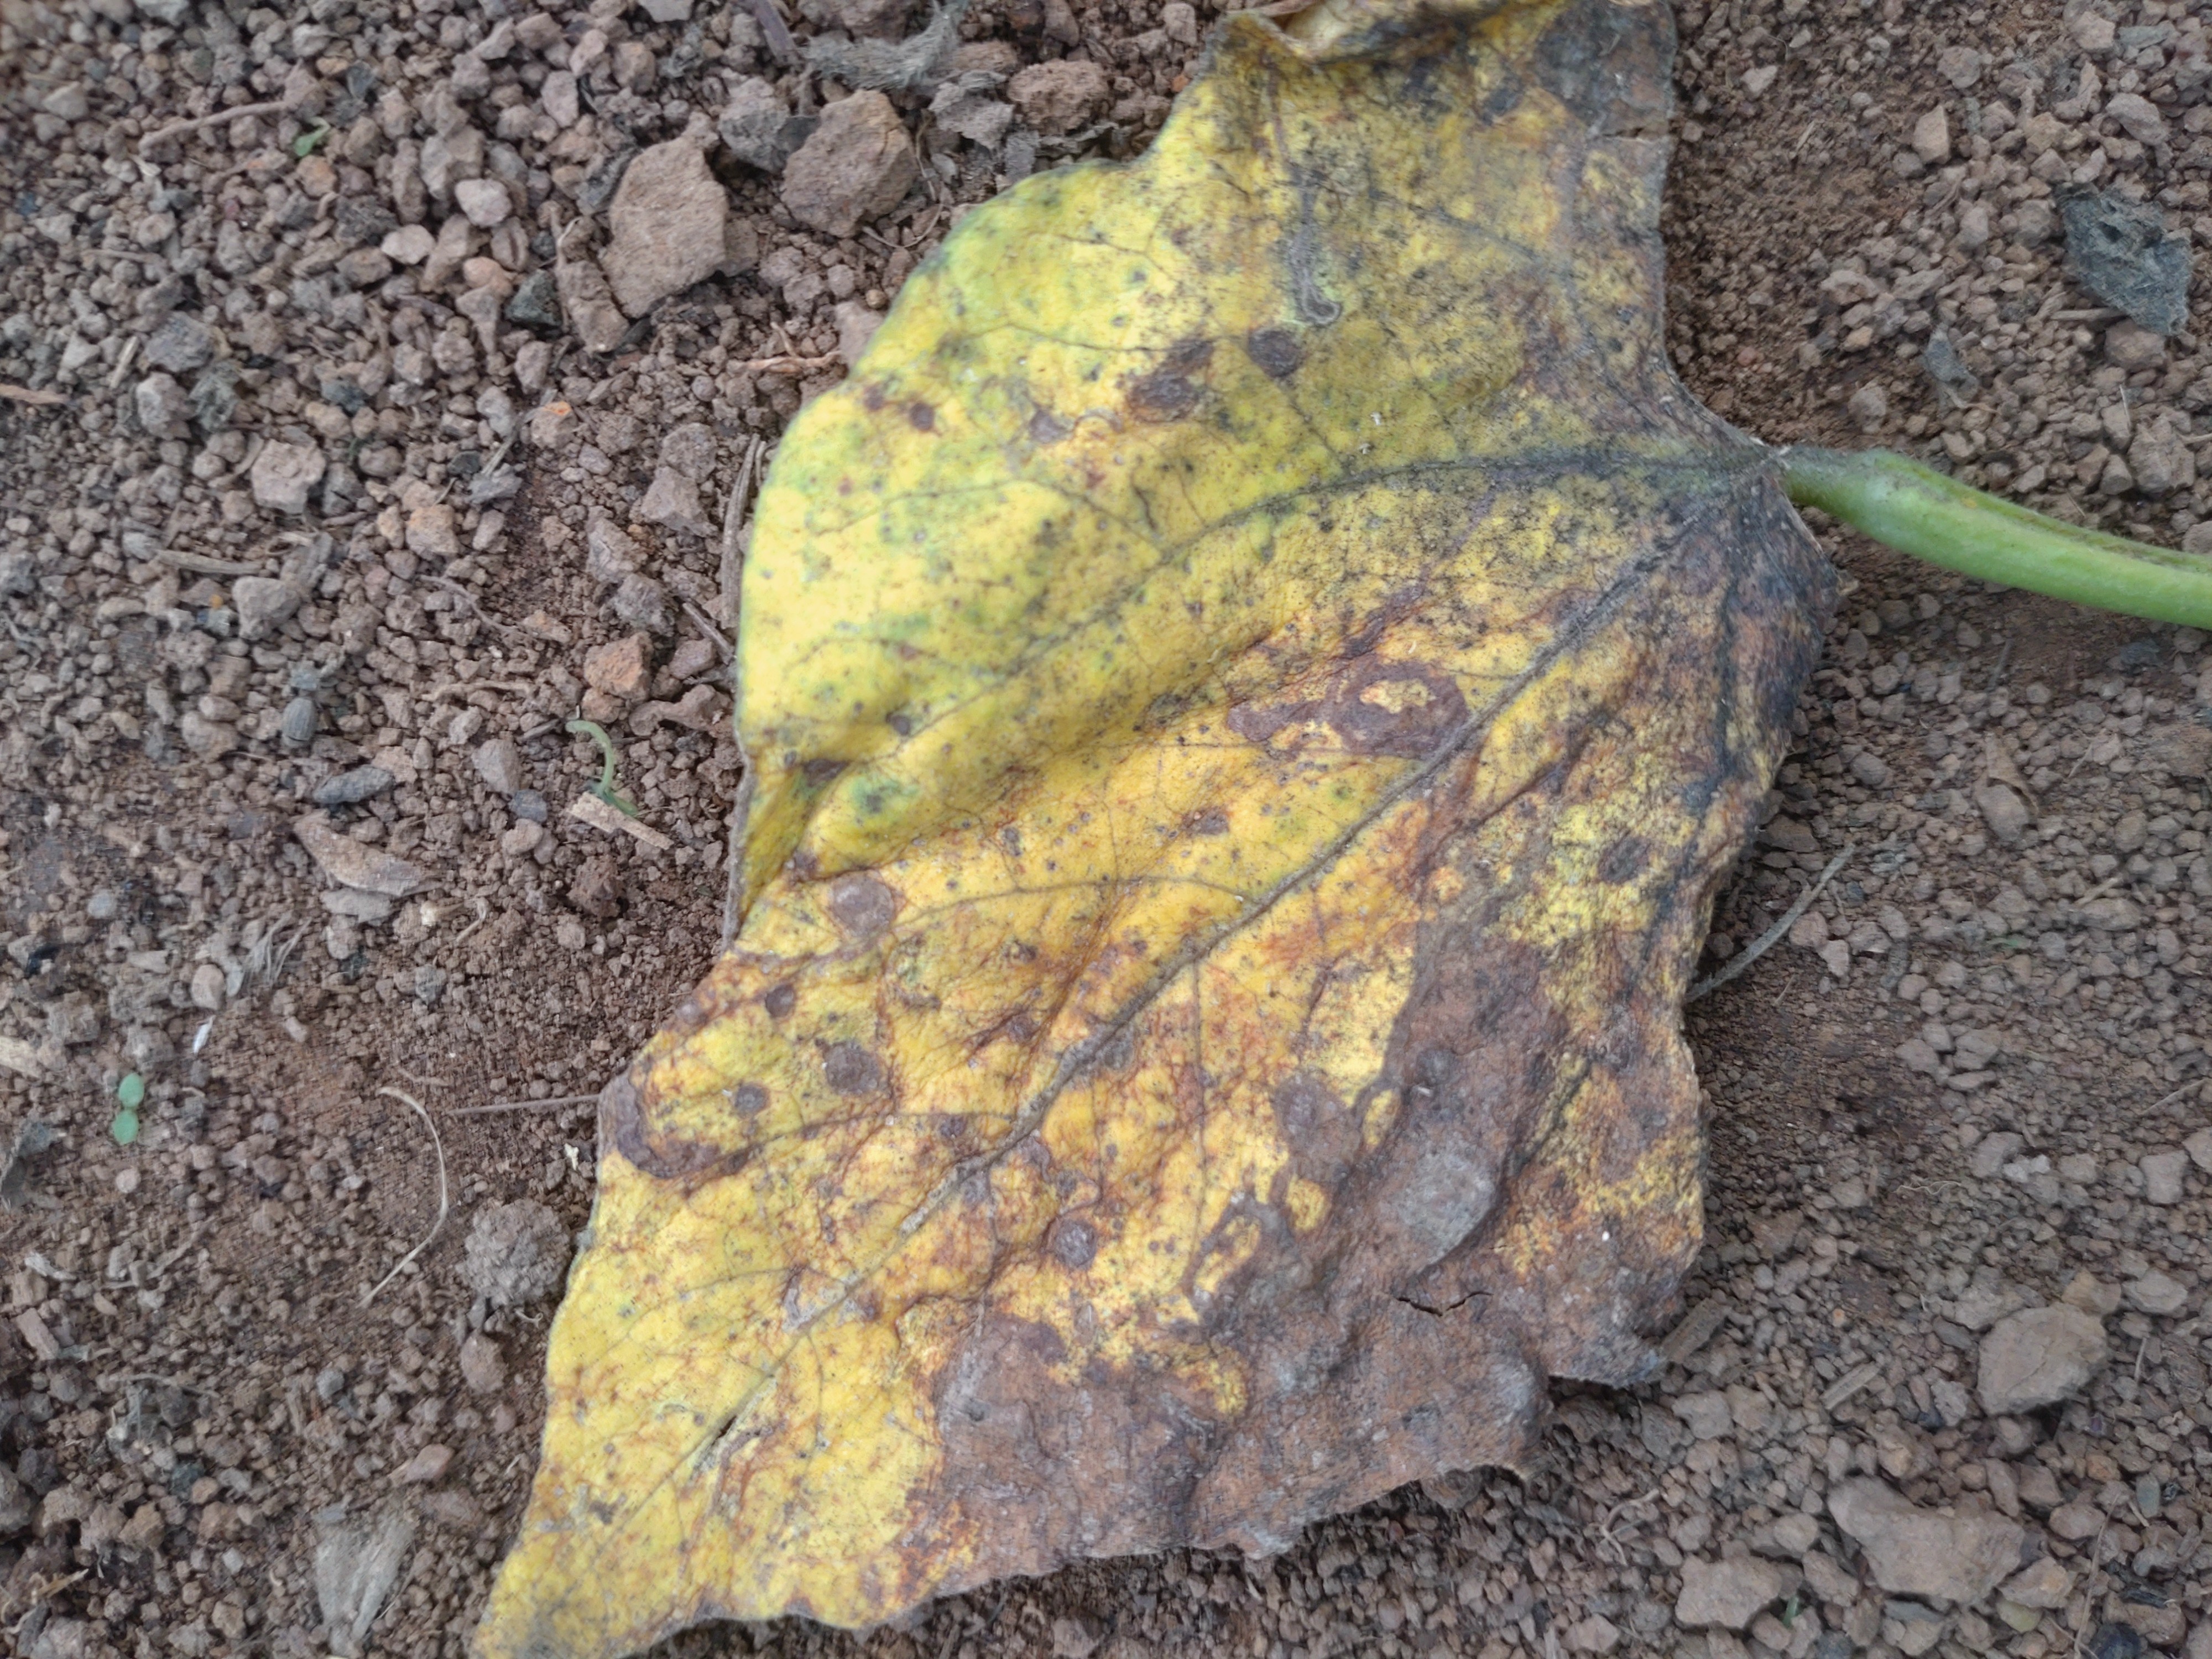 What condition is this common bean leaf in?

anthracnose
